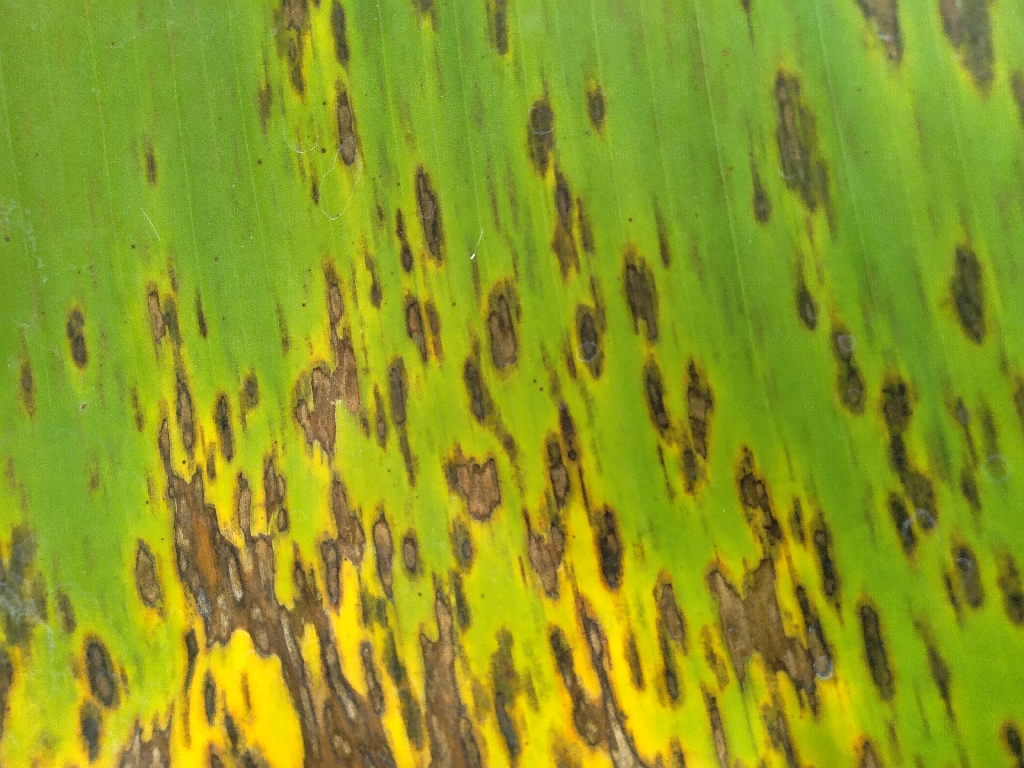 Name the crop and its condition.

banana, black sigatoka
